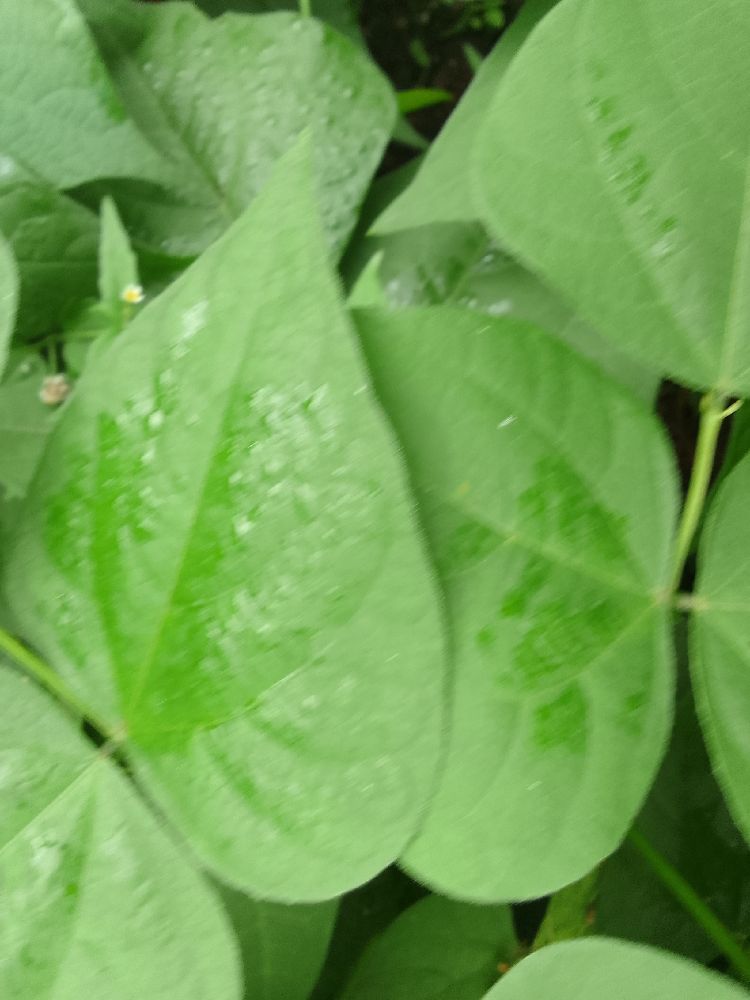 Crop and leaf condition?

common bean, healthy
